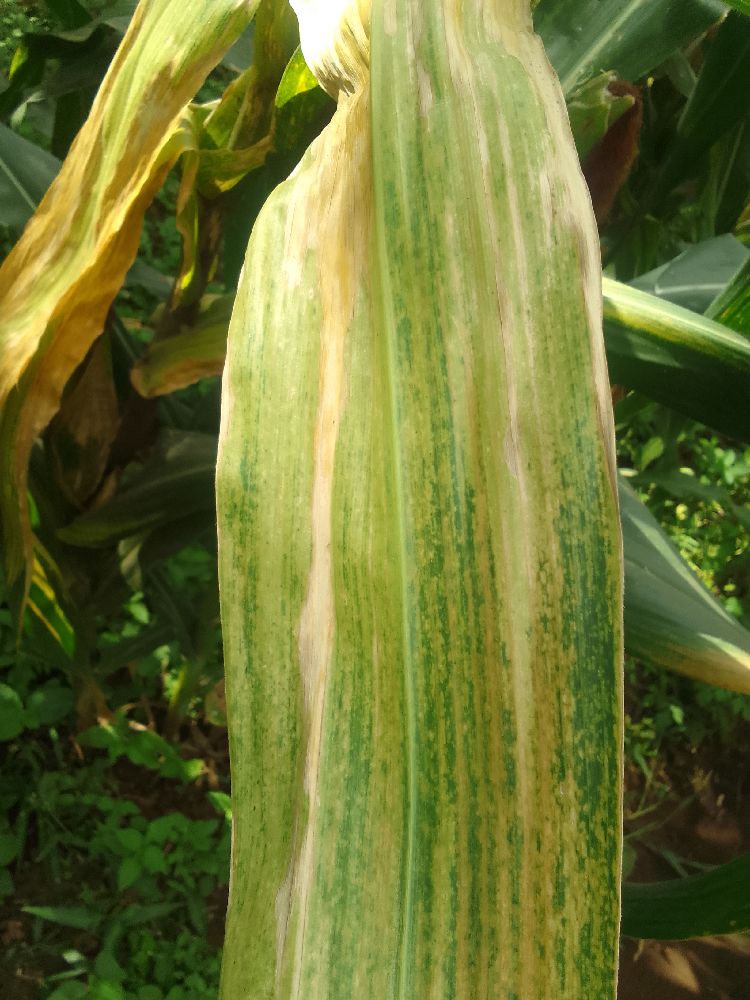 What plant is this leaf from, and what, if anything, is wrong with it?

maize, maize lethal necrosis
